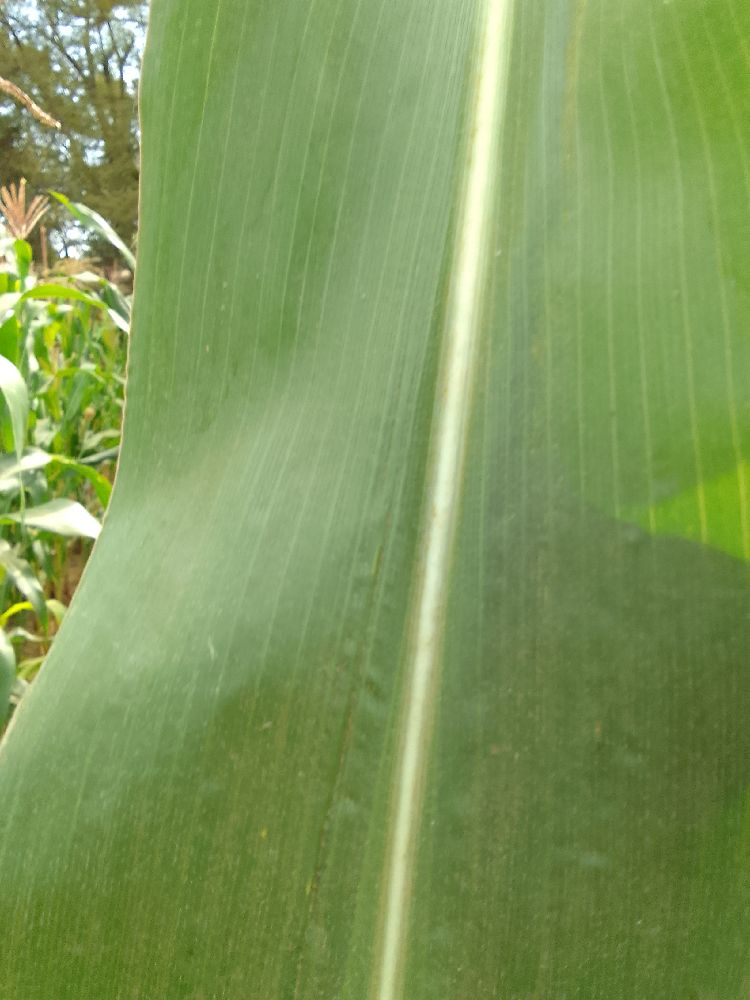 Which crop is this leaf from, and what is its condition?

maize, healthy
